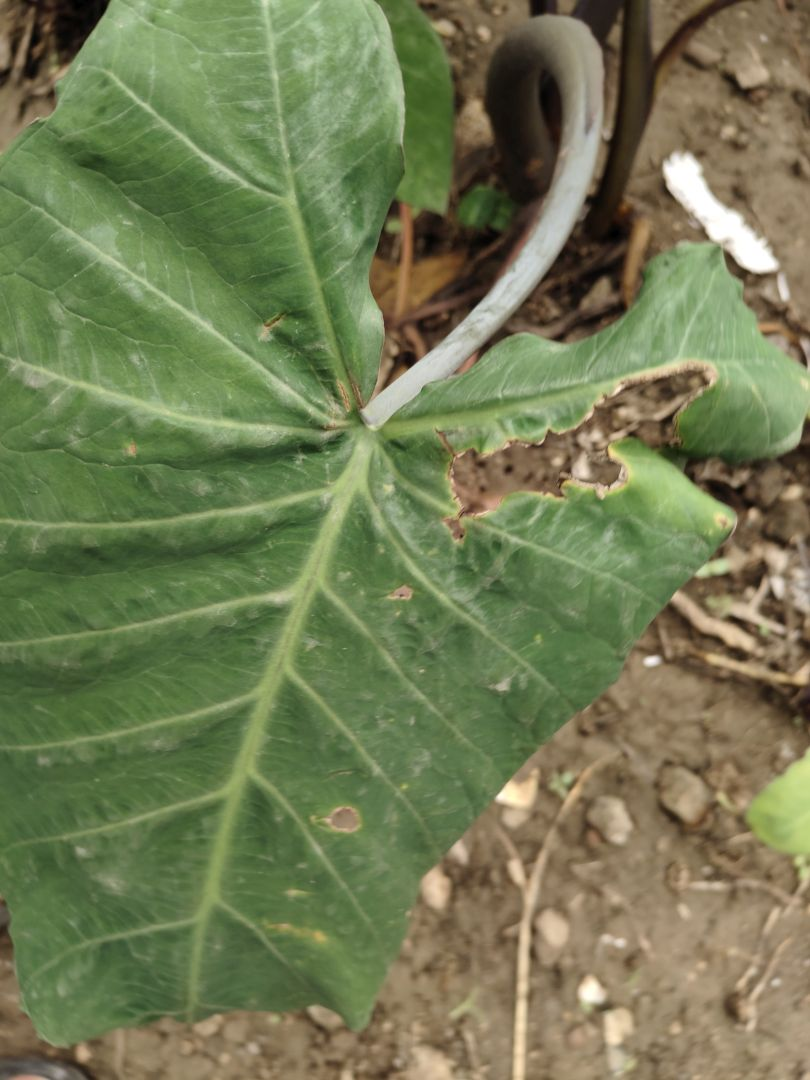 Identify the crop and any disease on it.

taro, leaf blight
